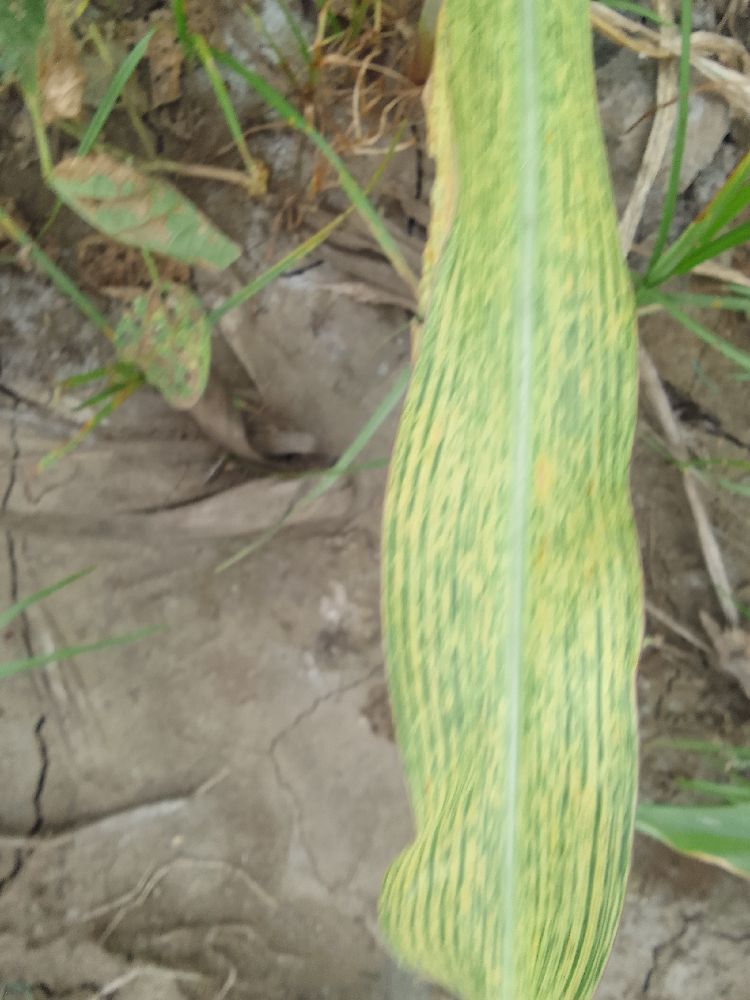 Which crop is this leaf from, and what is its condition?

maize, maize streak virus
